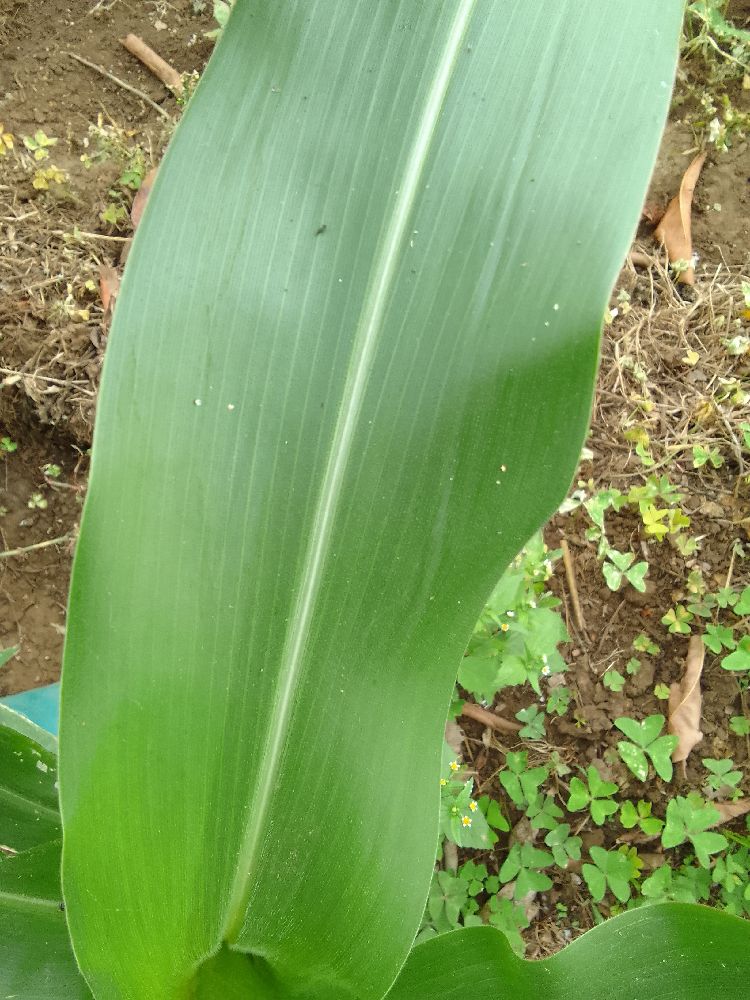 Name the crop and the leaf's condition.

maize, healthy
